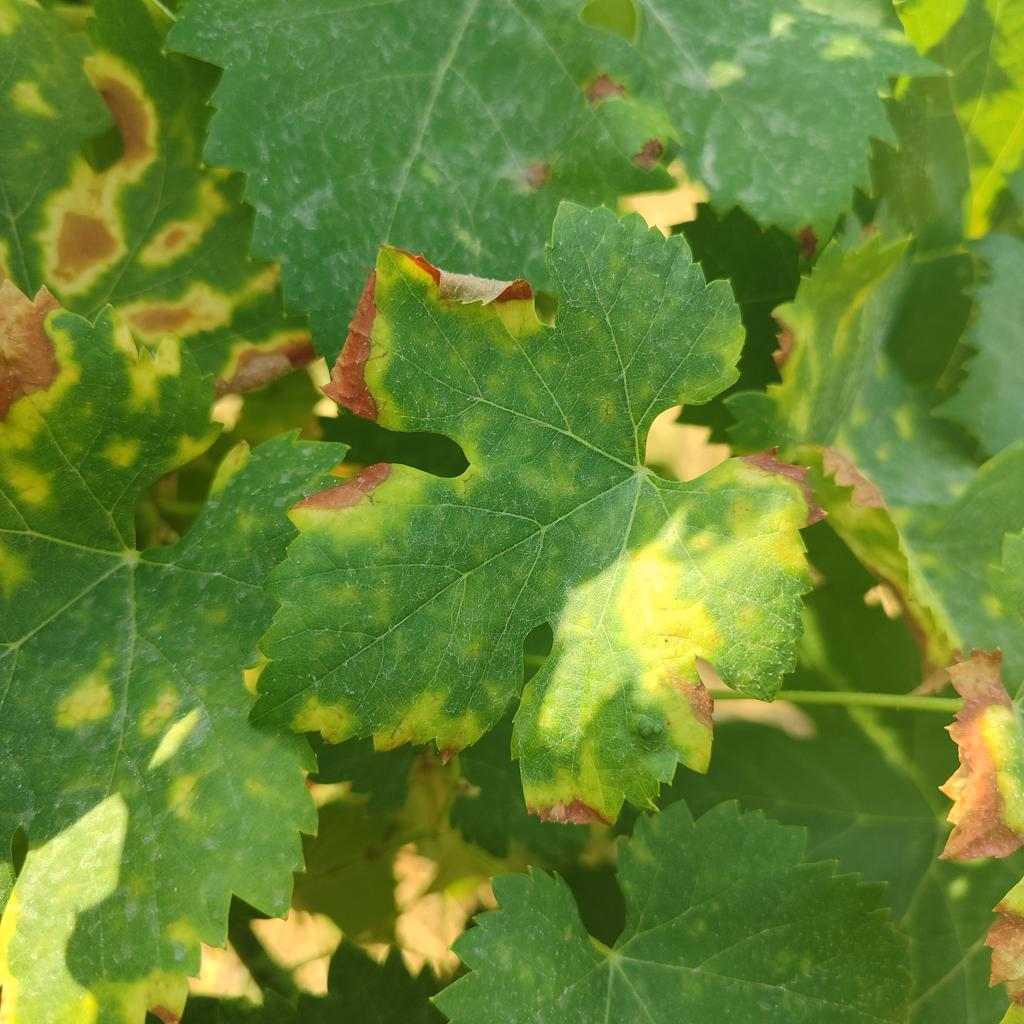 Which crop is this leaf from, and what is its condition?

grapevine, esca complex
